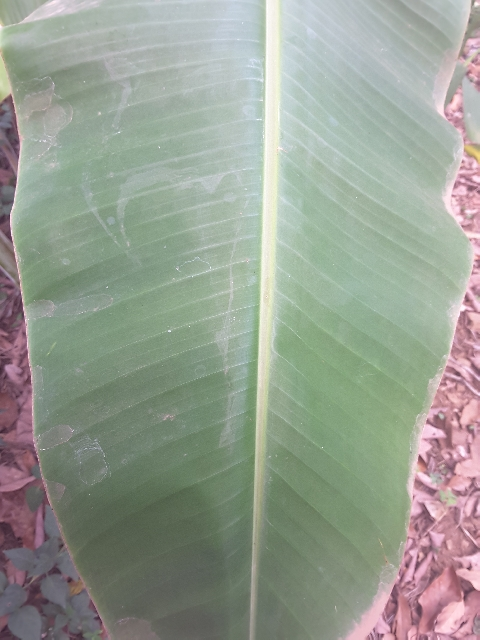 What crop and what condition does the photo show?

banana, healthy
